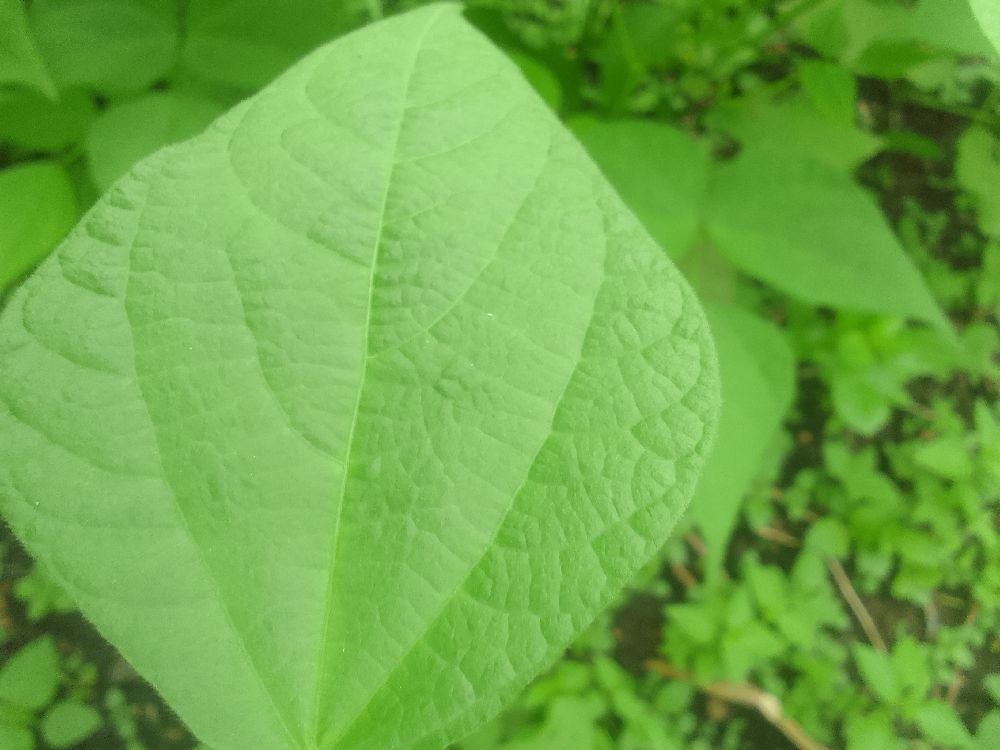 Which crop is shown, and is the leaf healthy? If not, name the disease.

common bean, healthy
